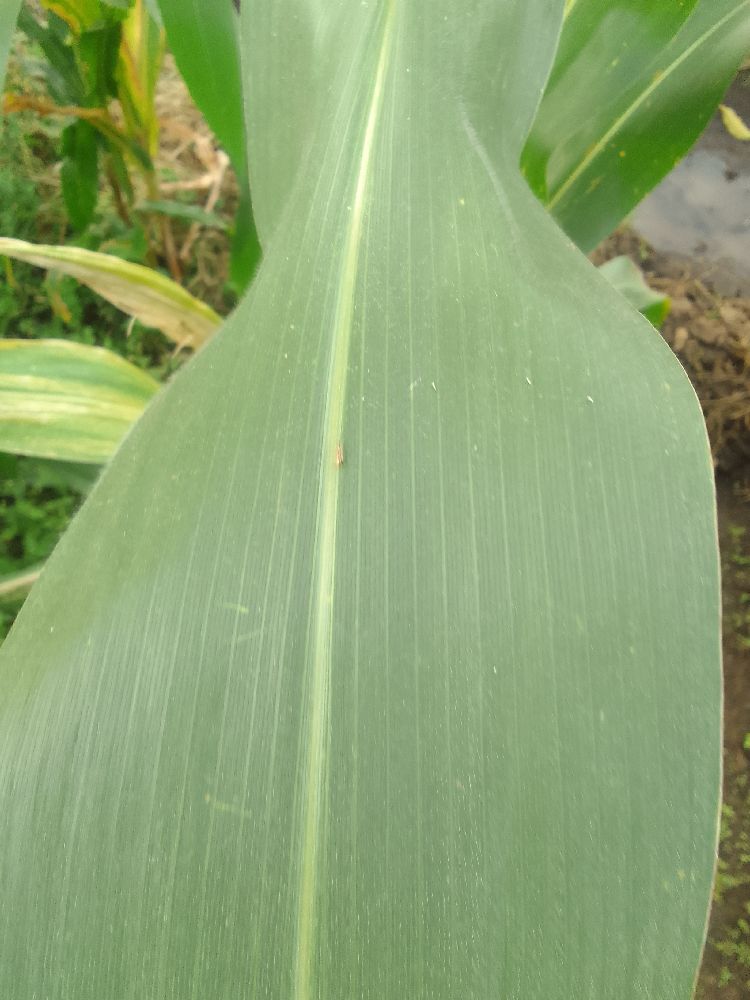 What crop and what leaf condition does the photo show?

maize, healthy
